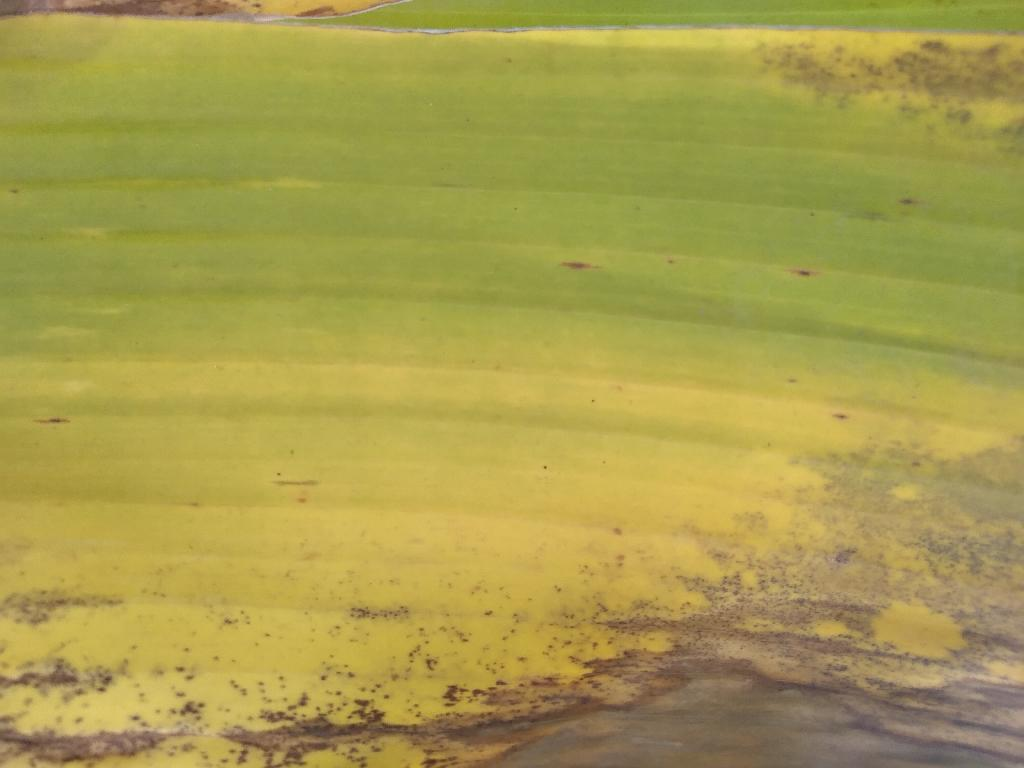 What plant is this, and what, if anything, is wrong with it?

banana, black sigatoka
